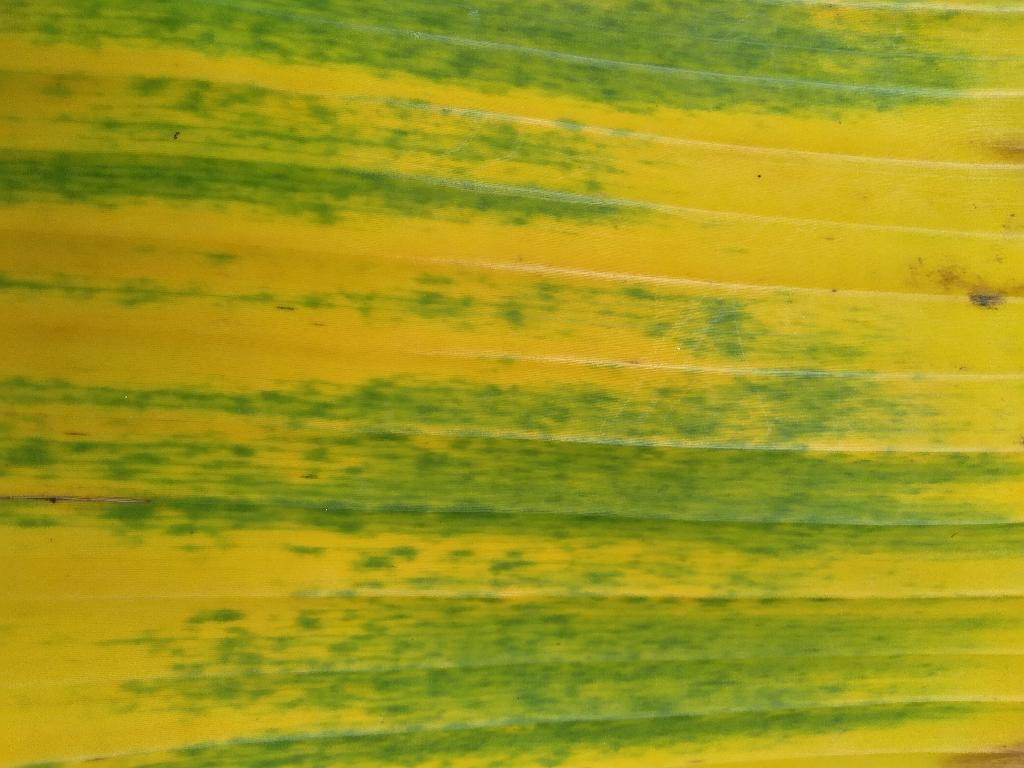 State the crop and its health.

banana, fusarium wilt race 1
